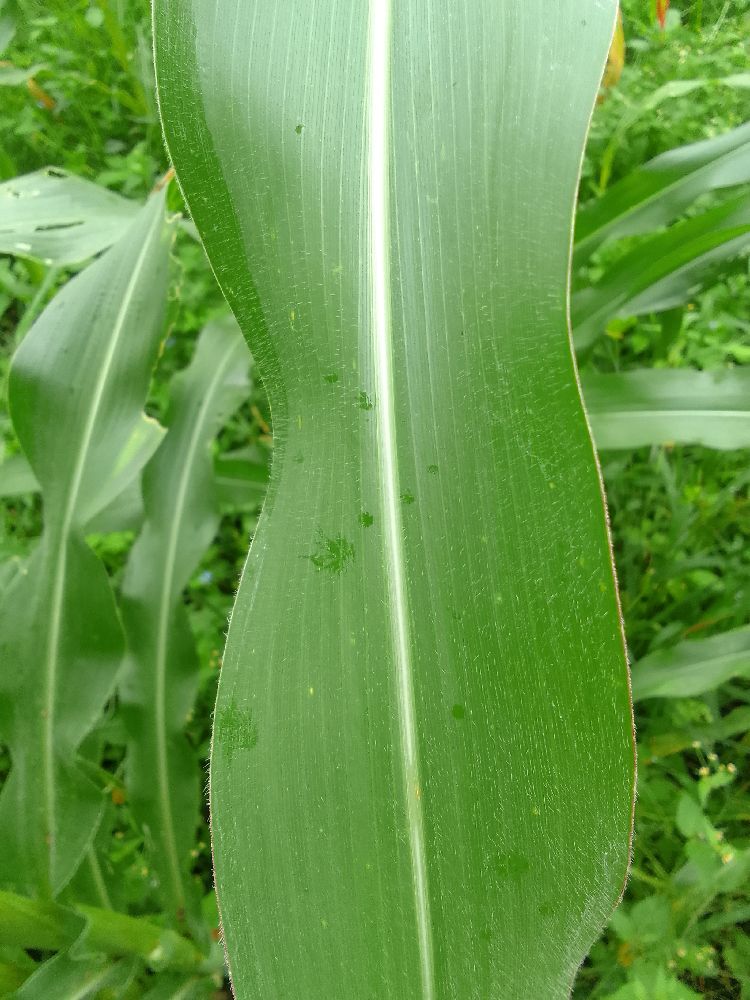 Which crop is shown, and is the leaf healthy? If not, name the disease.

maize, healthy
